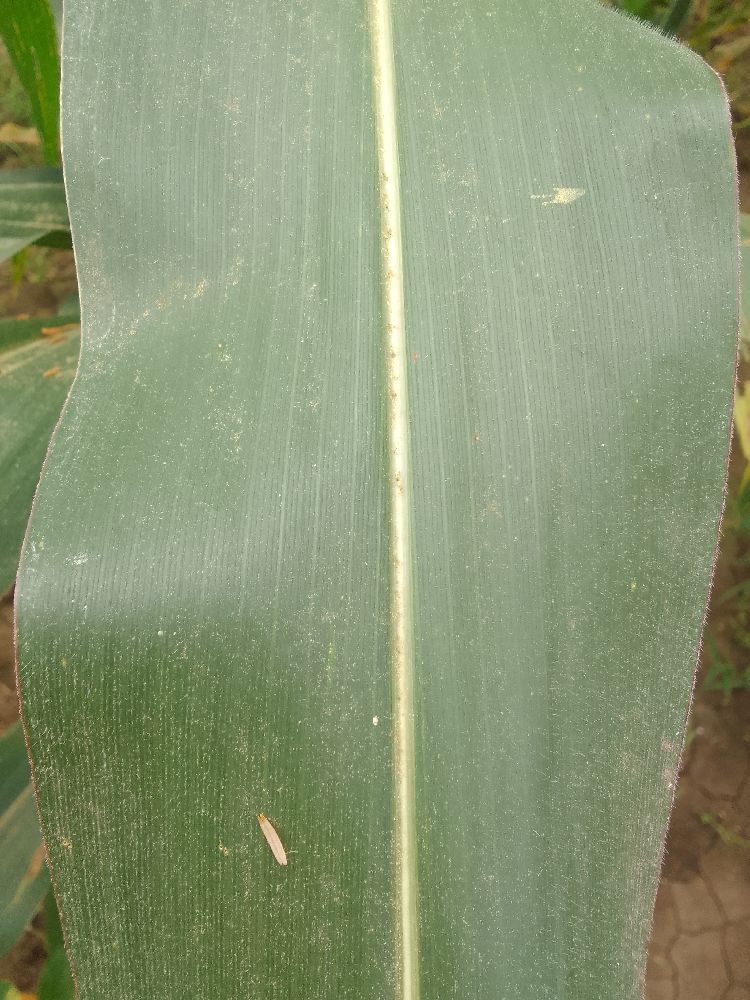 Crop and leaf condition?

maize, healthy
